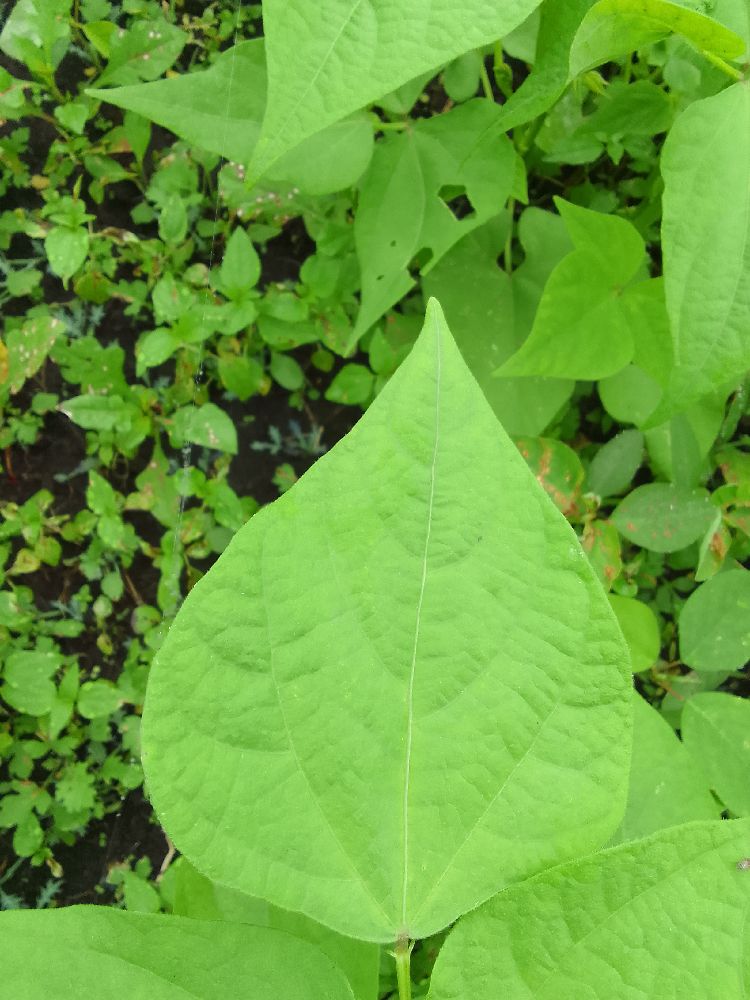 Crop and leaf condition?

common bean, healthy
